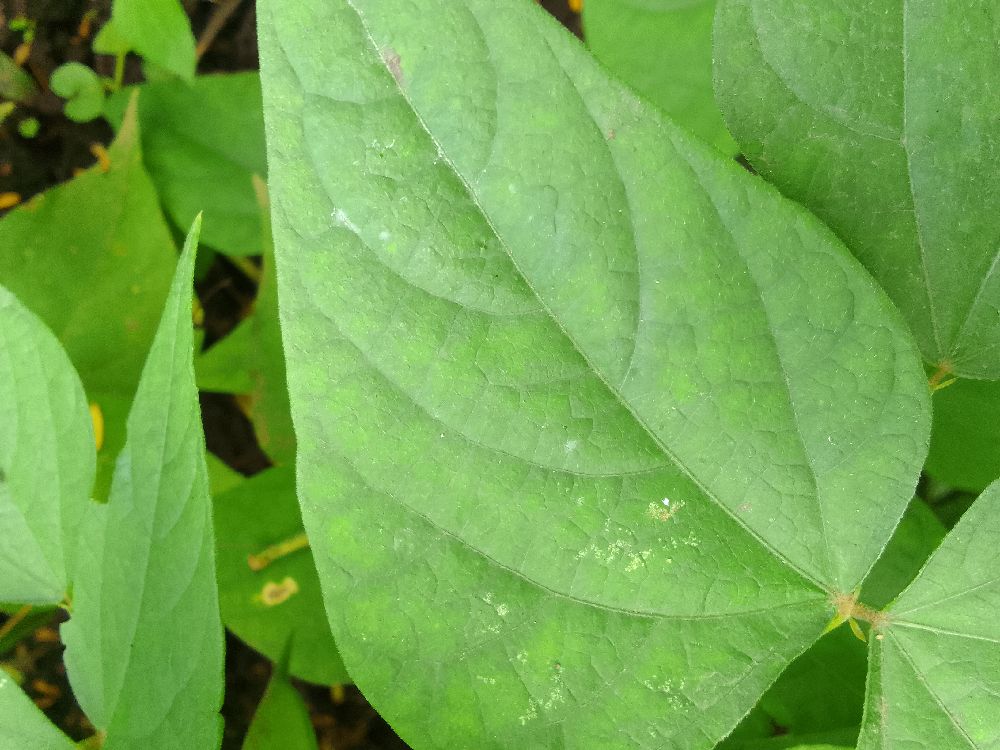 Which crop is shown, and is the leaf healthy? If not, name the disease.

common bean, healthy
